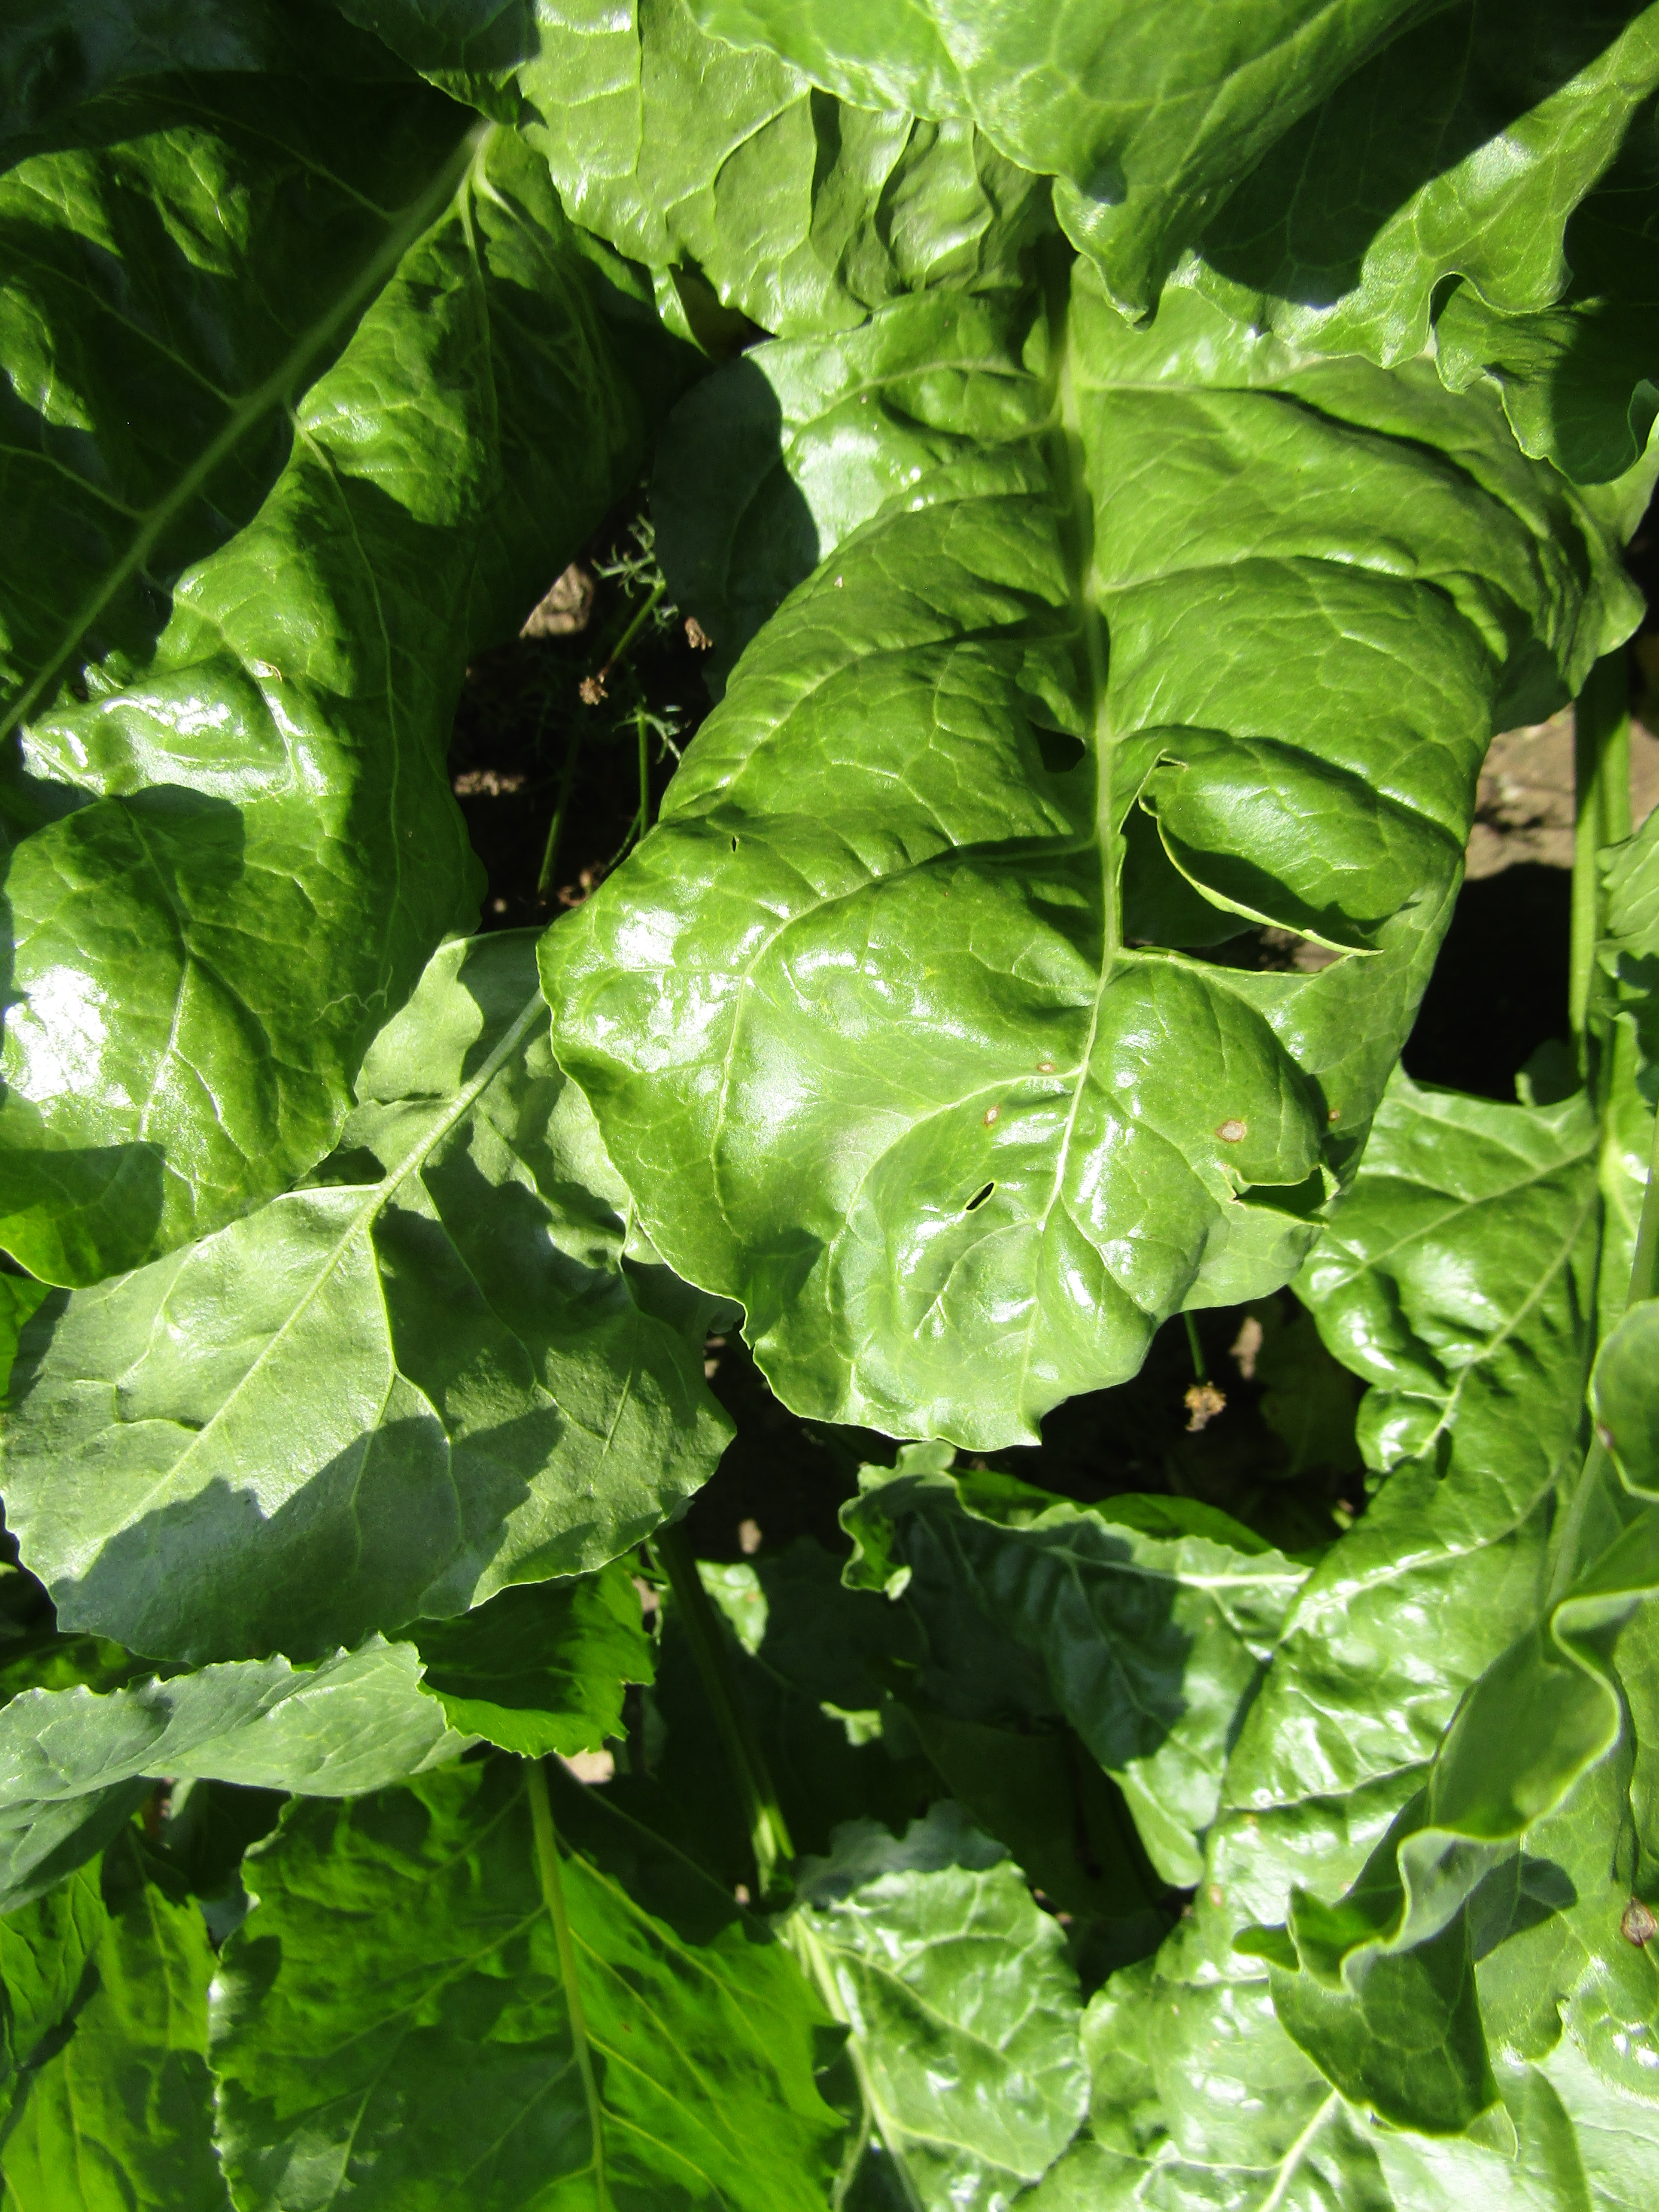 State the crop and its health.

beet, cercospora
